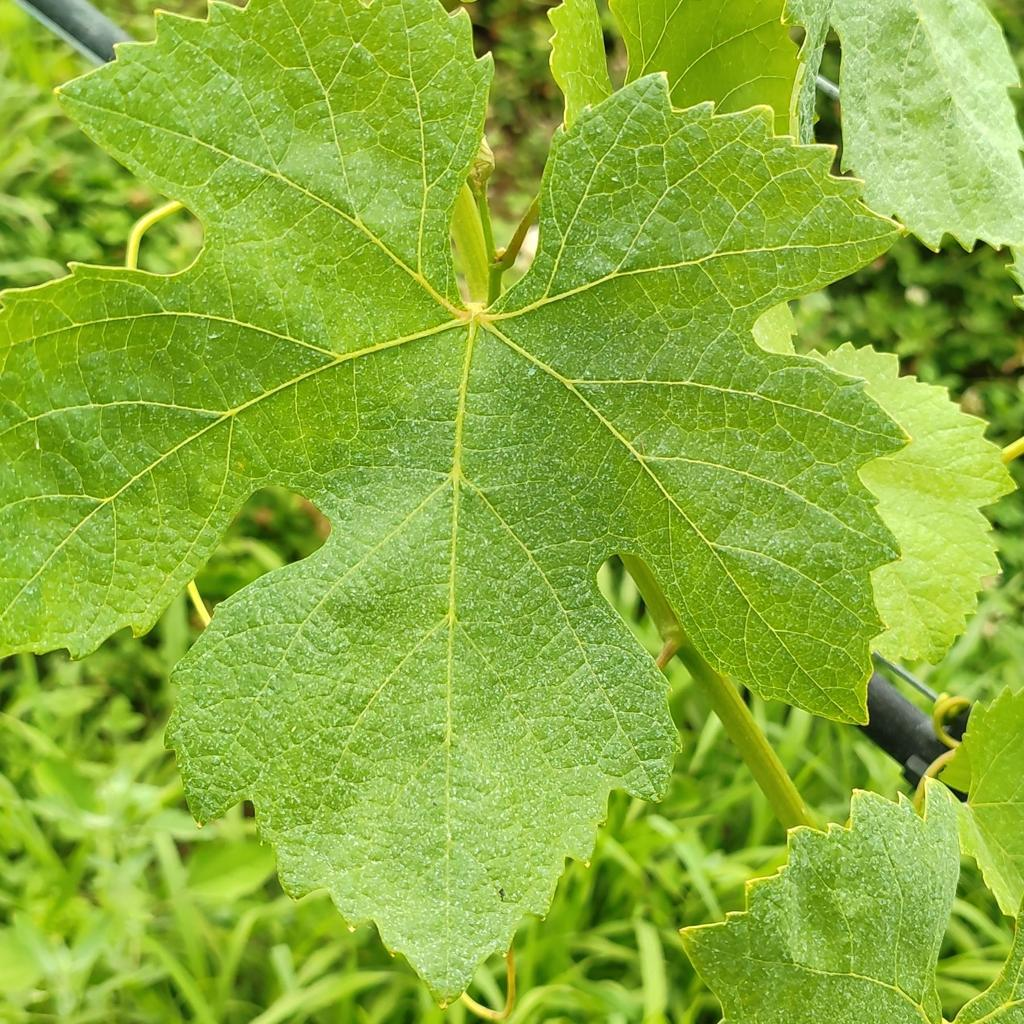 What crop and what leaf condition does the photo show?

grapevine, healthy
